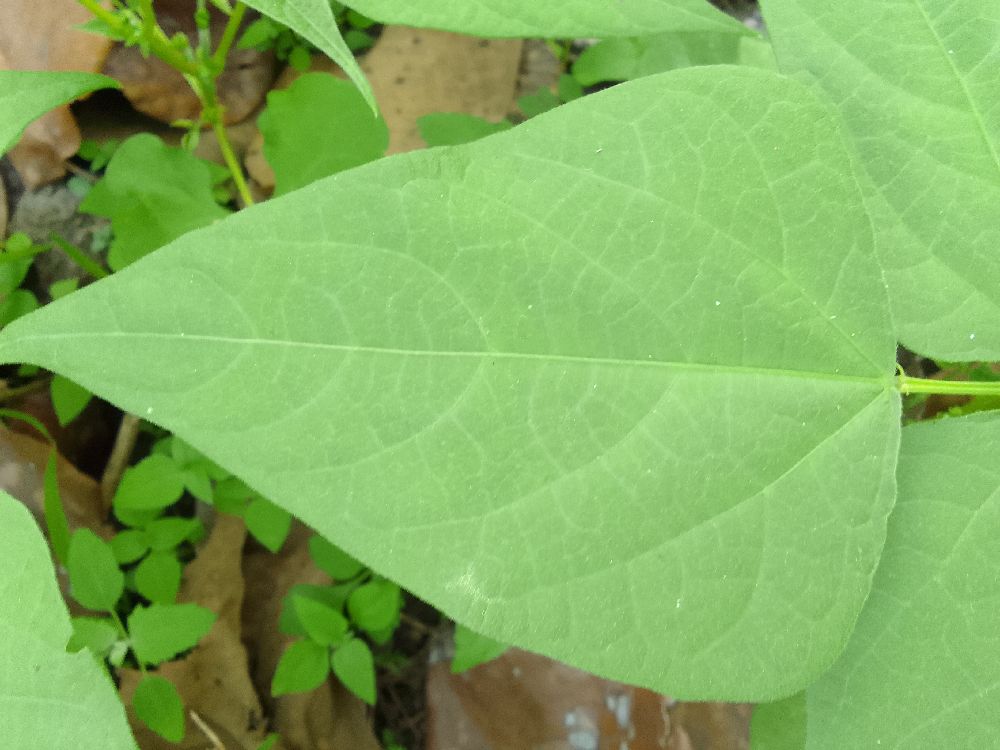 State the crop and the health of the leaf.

common bean, healthy
